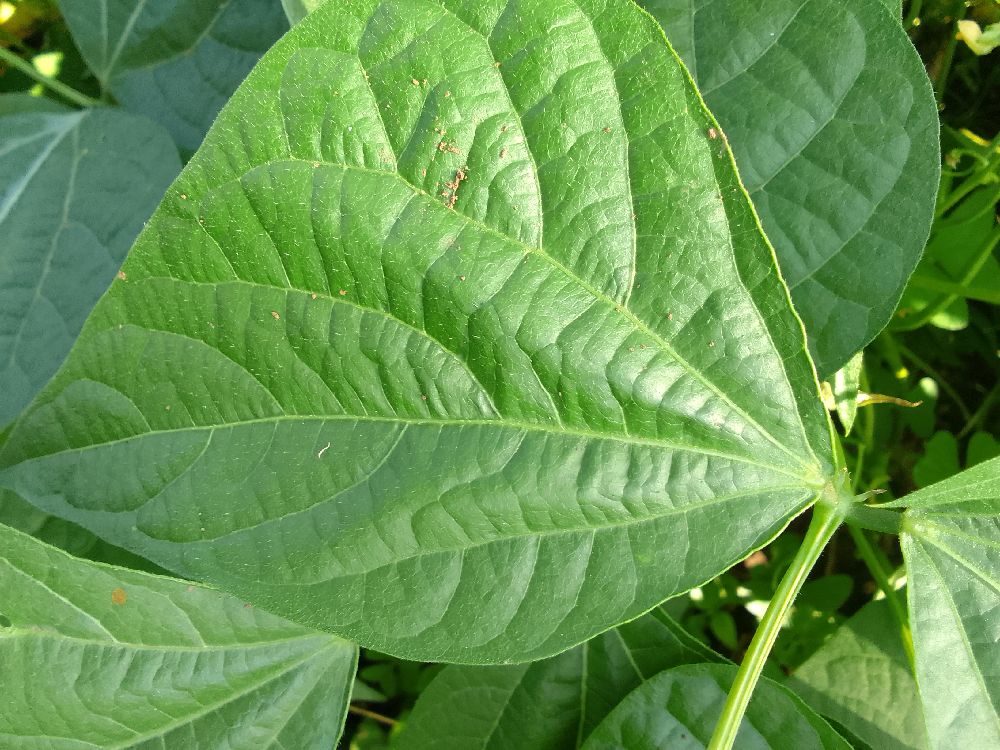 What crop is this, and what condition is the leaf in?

common bean, healthy
